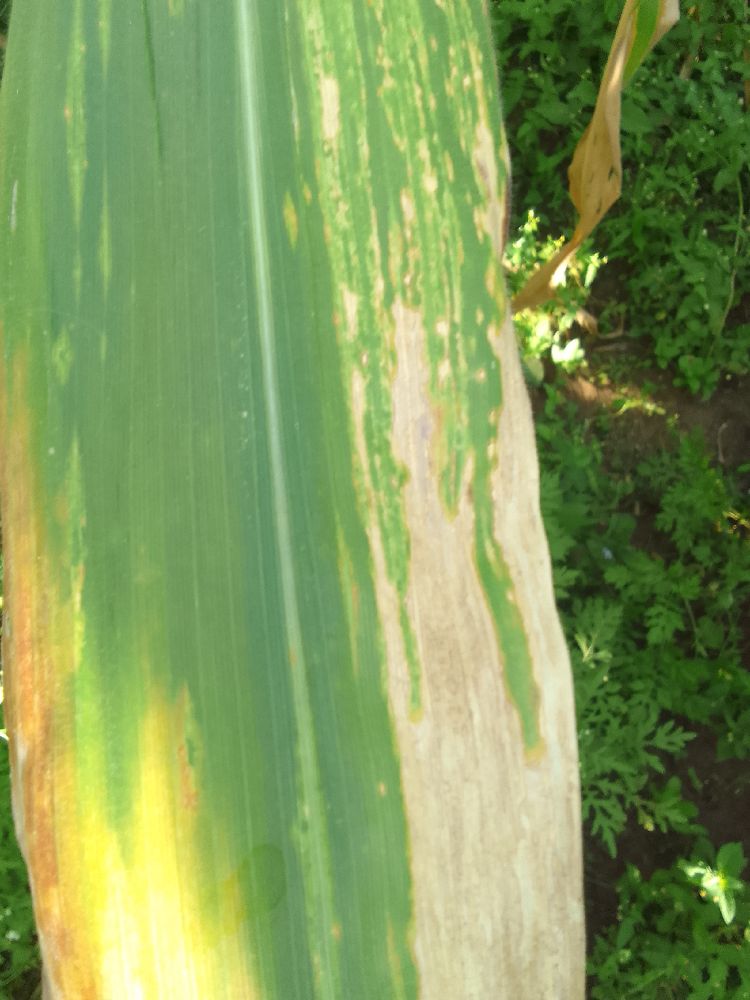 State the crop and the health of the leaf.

maize, maize lethal necrosis
